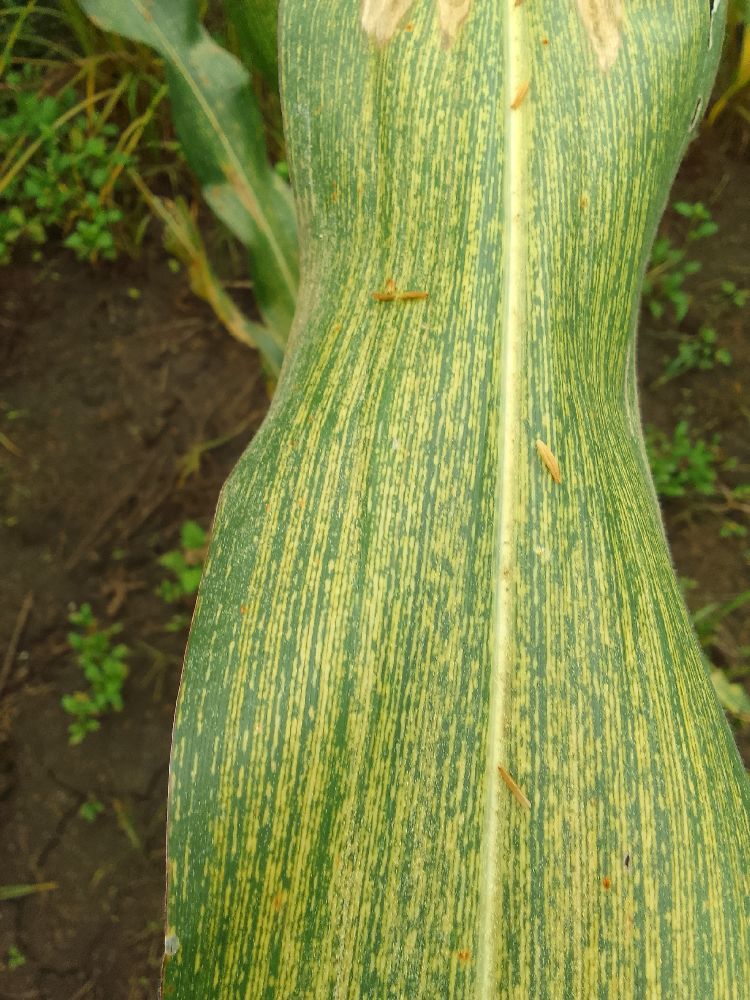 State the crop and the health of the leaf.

maize, maize streak virus
